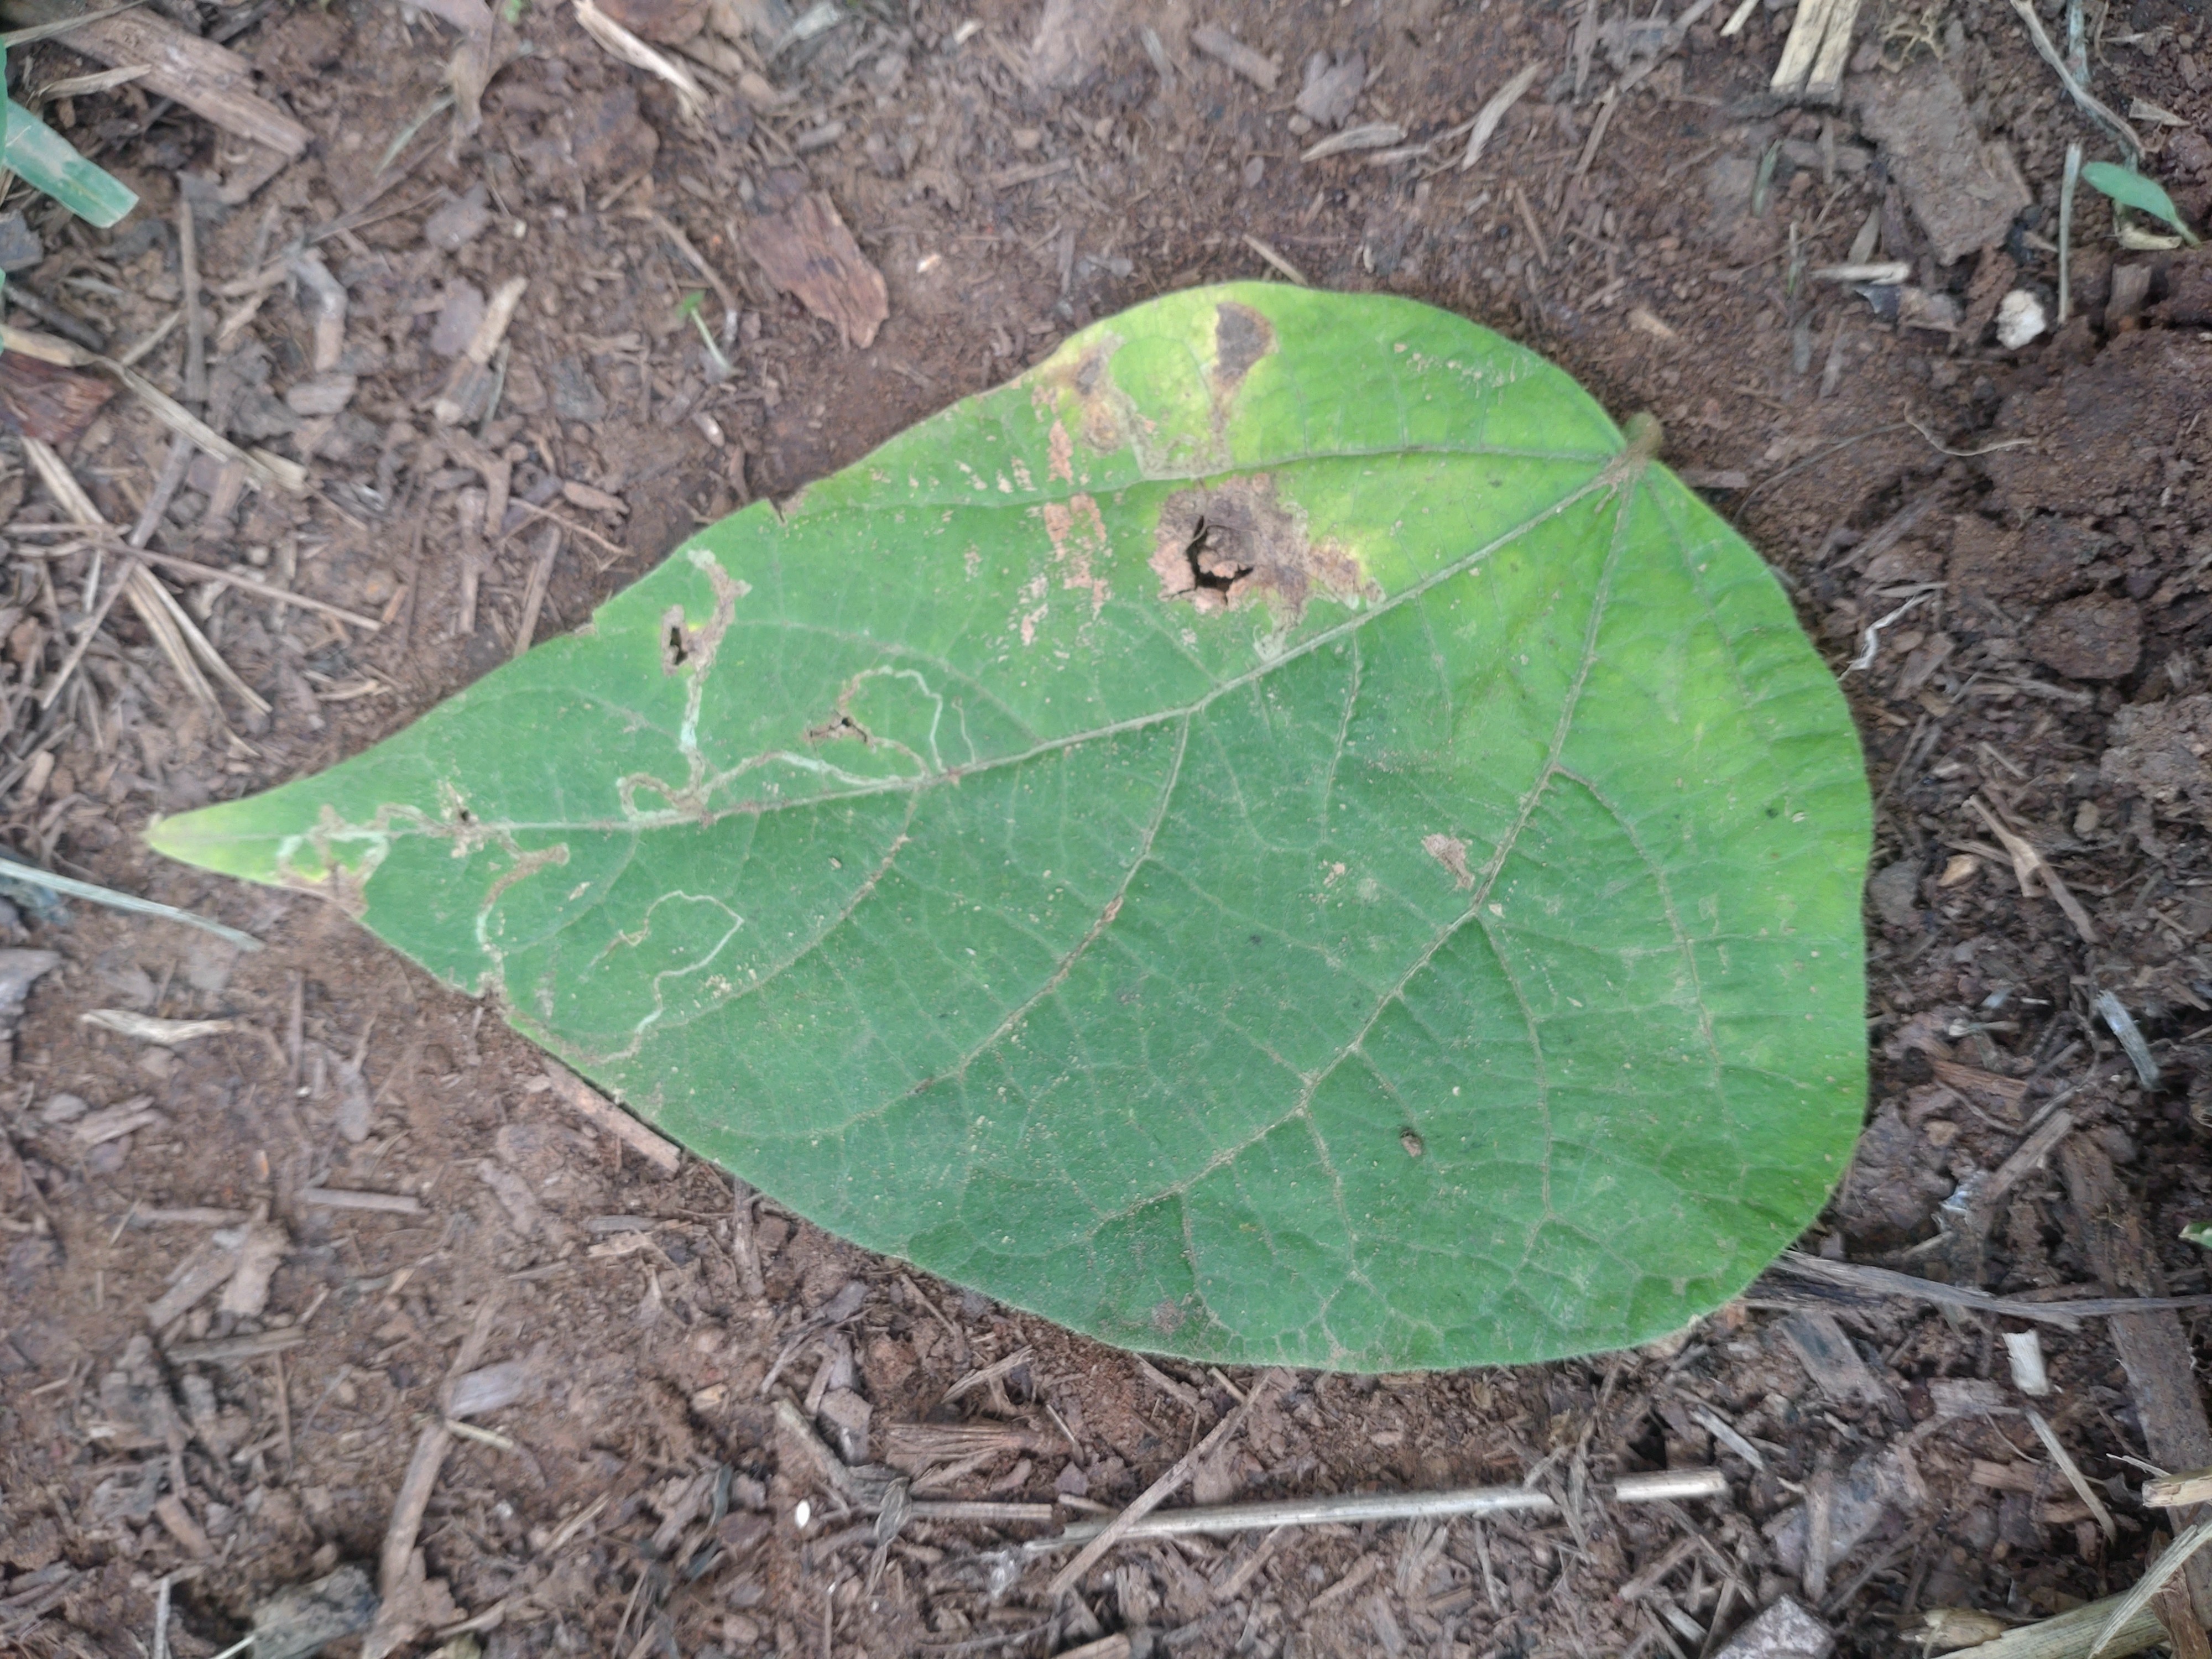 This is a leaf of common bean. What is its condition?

anthracnose
